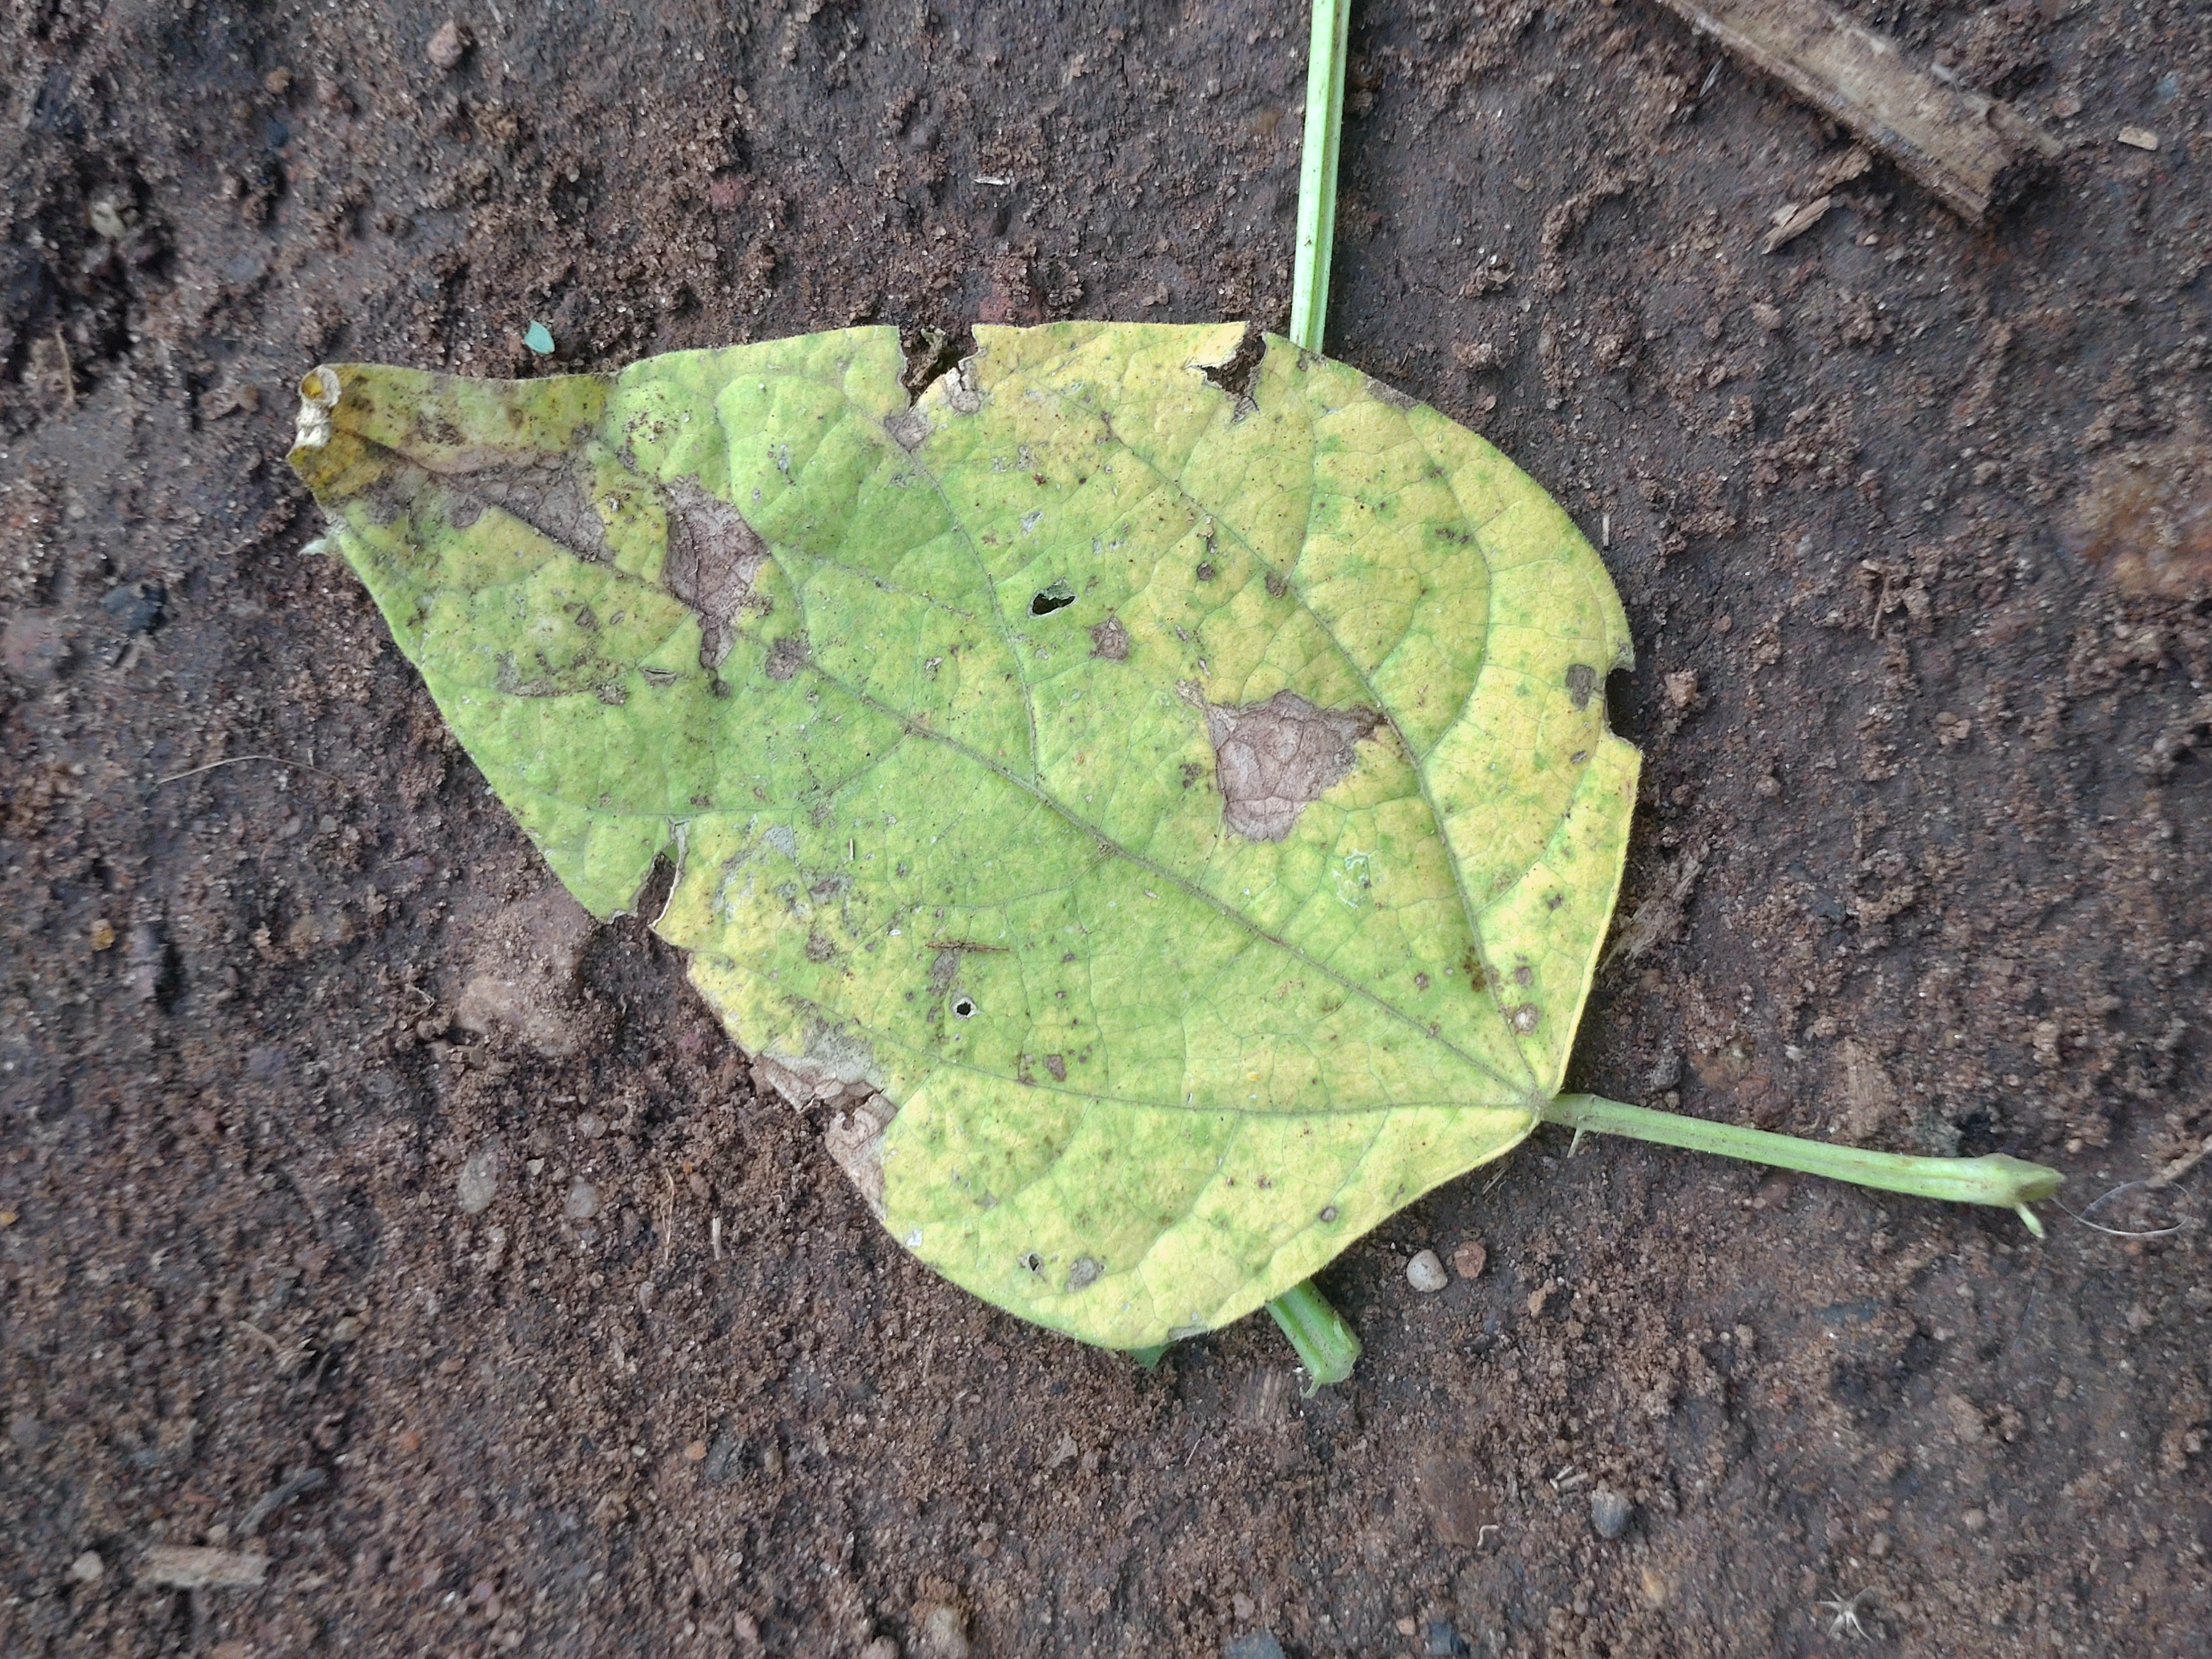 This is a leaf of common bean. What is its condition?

anthracnose
